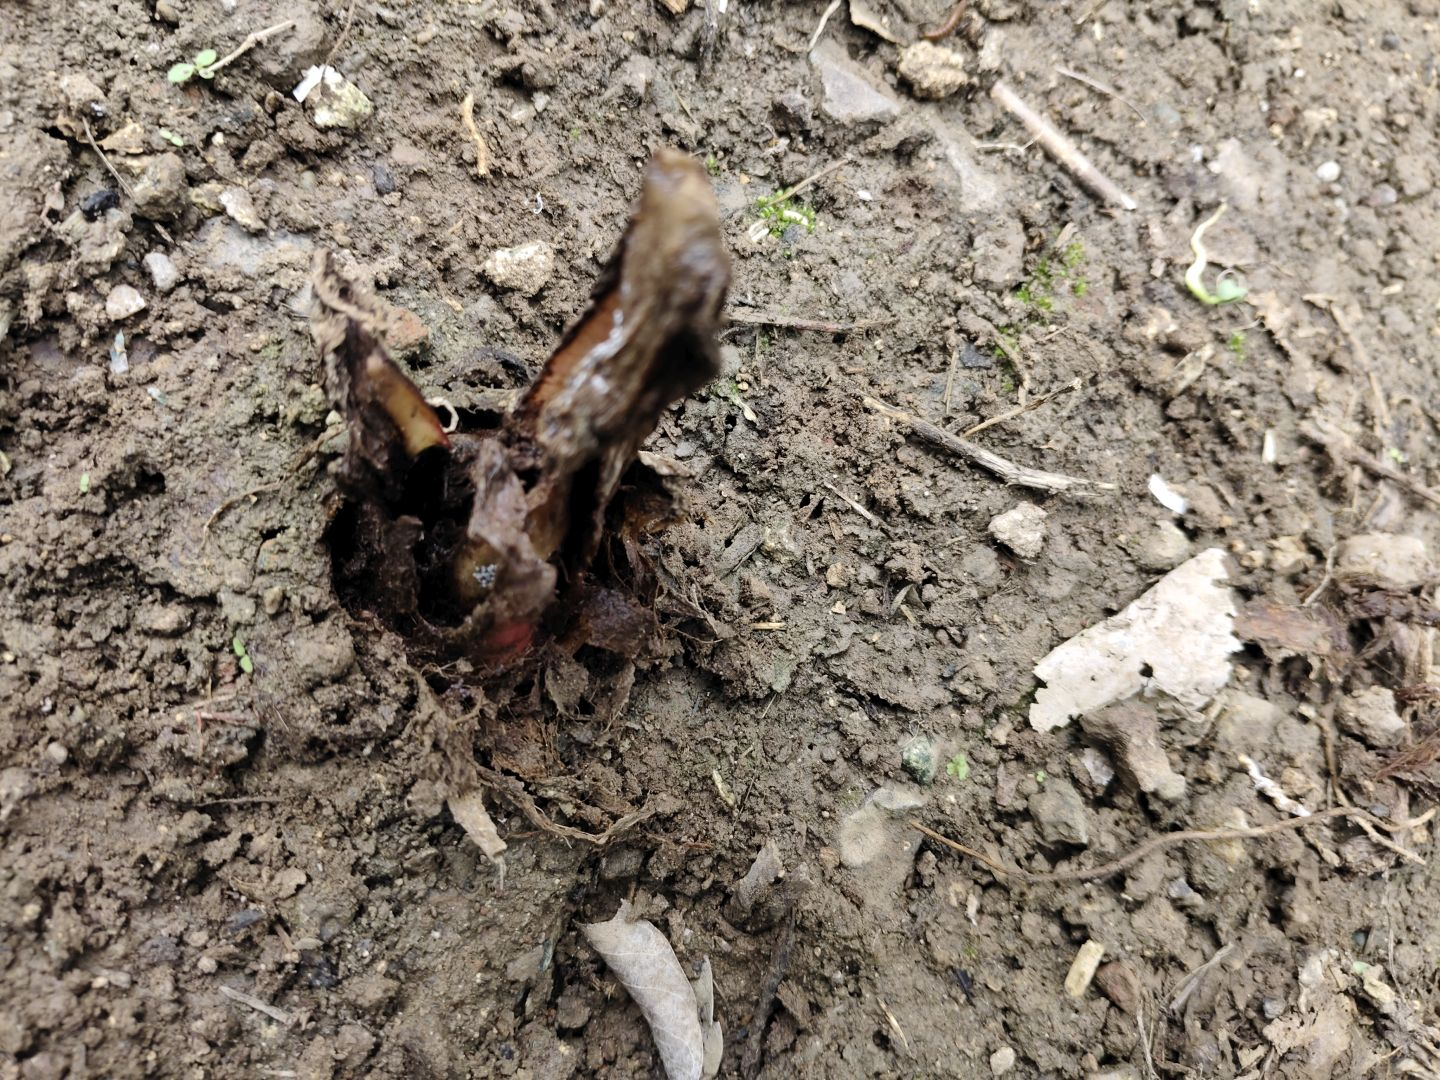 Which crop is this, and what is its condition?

taro, root rot
